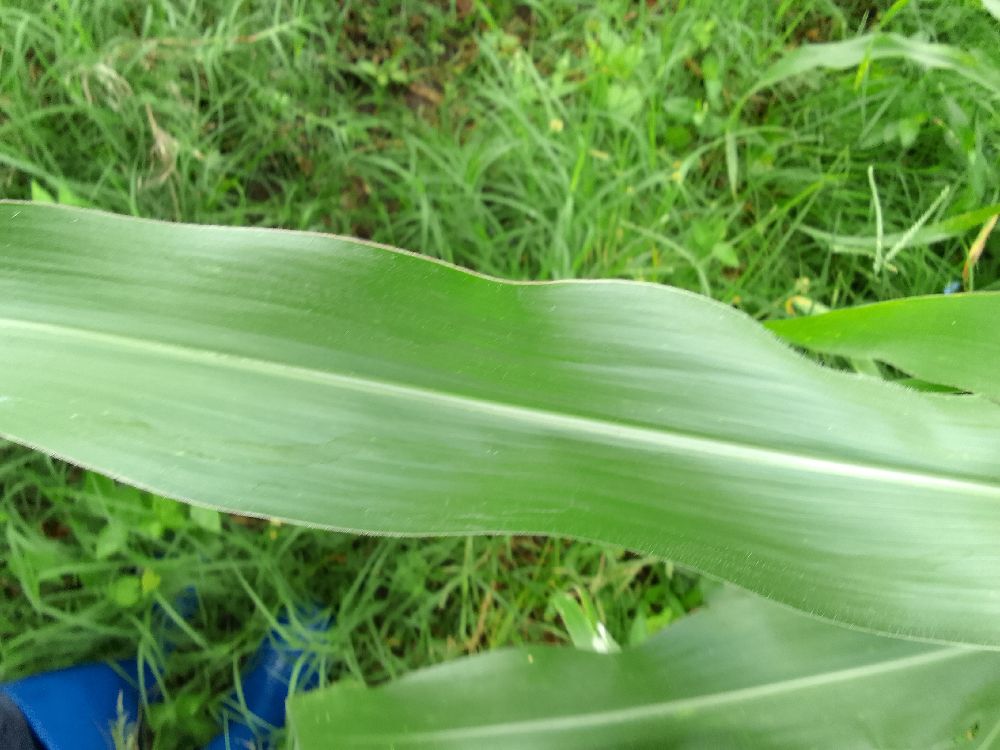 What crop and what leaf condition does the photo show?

maize, healthy
